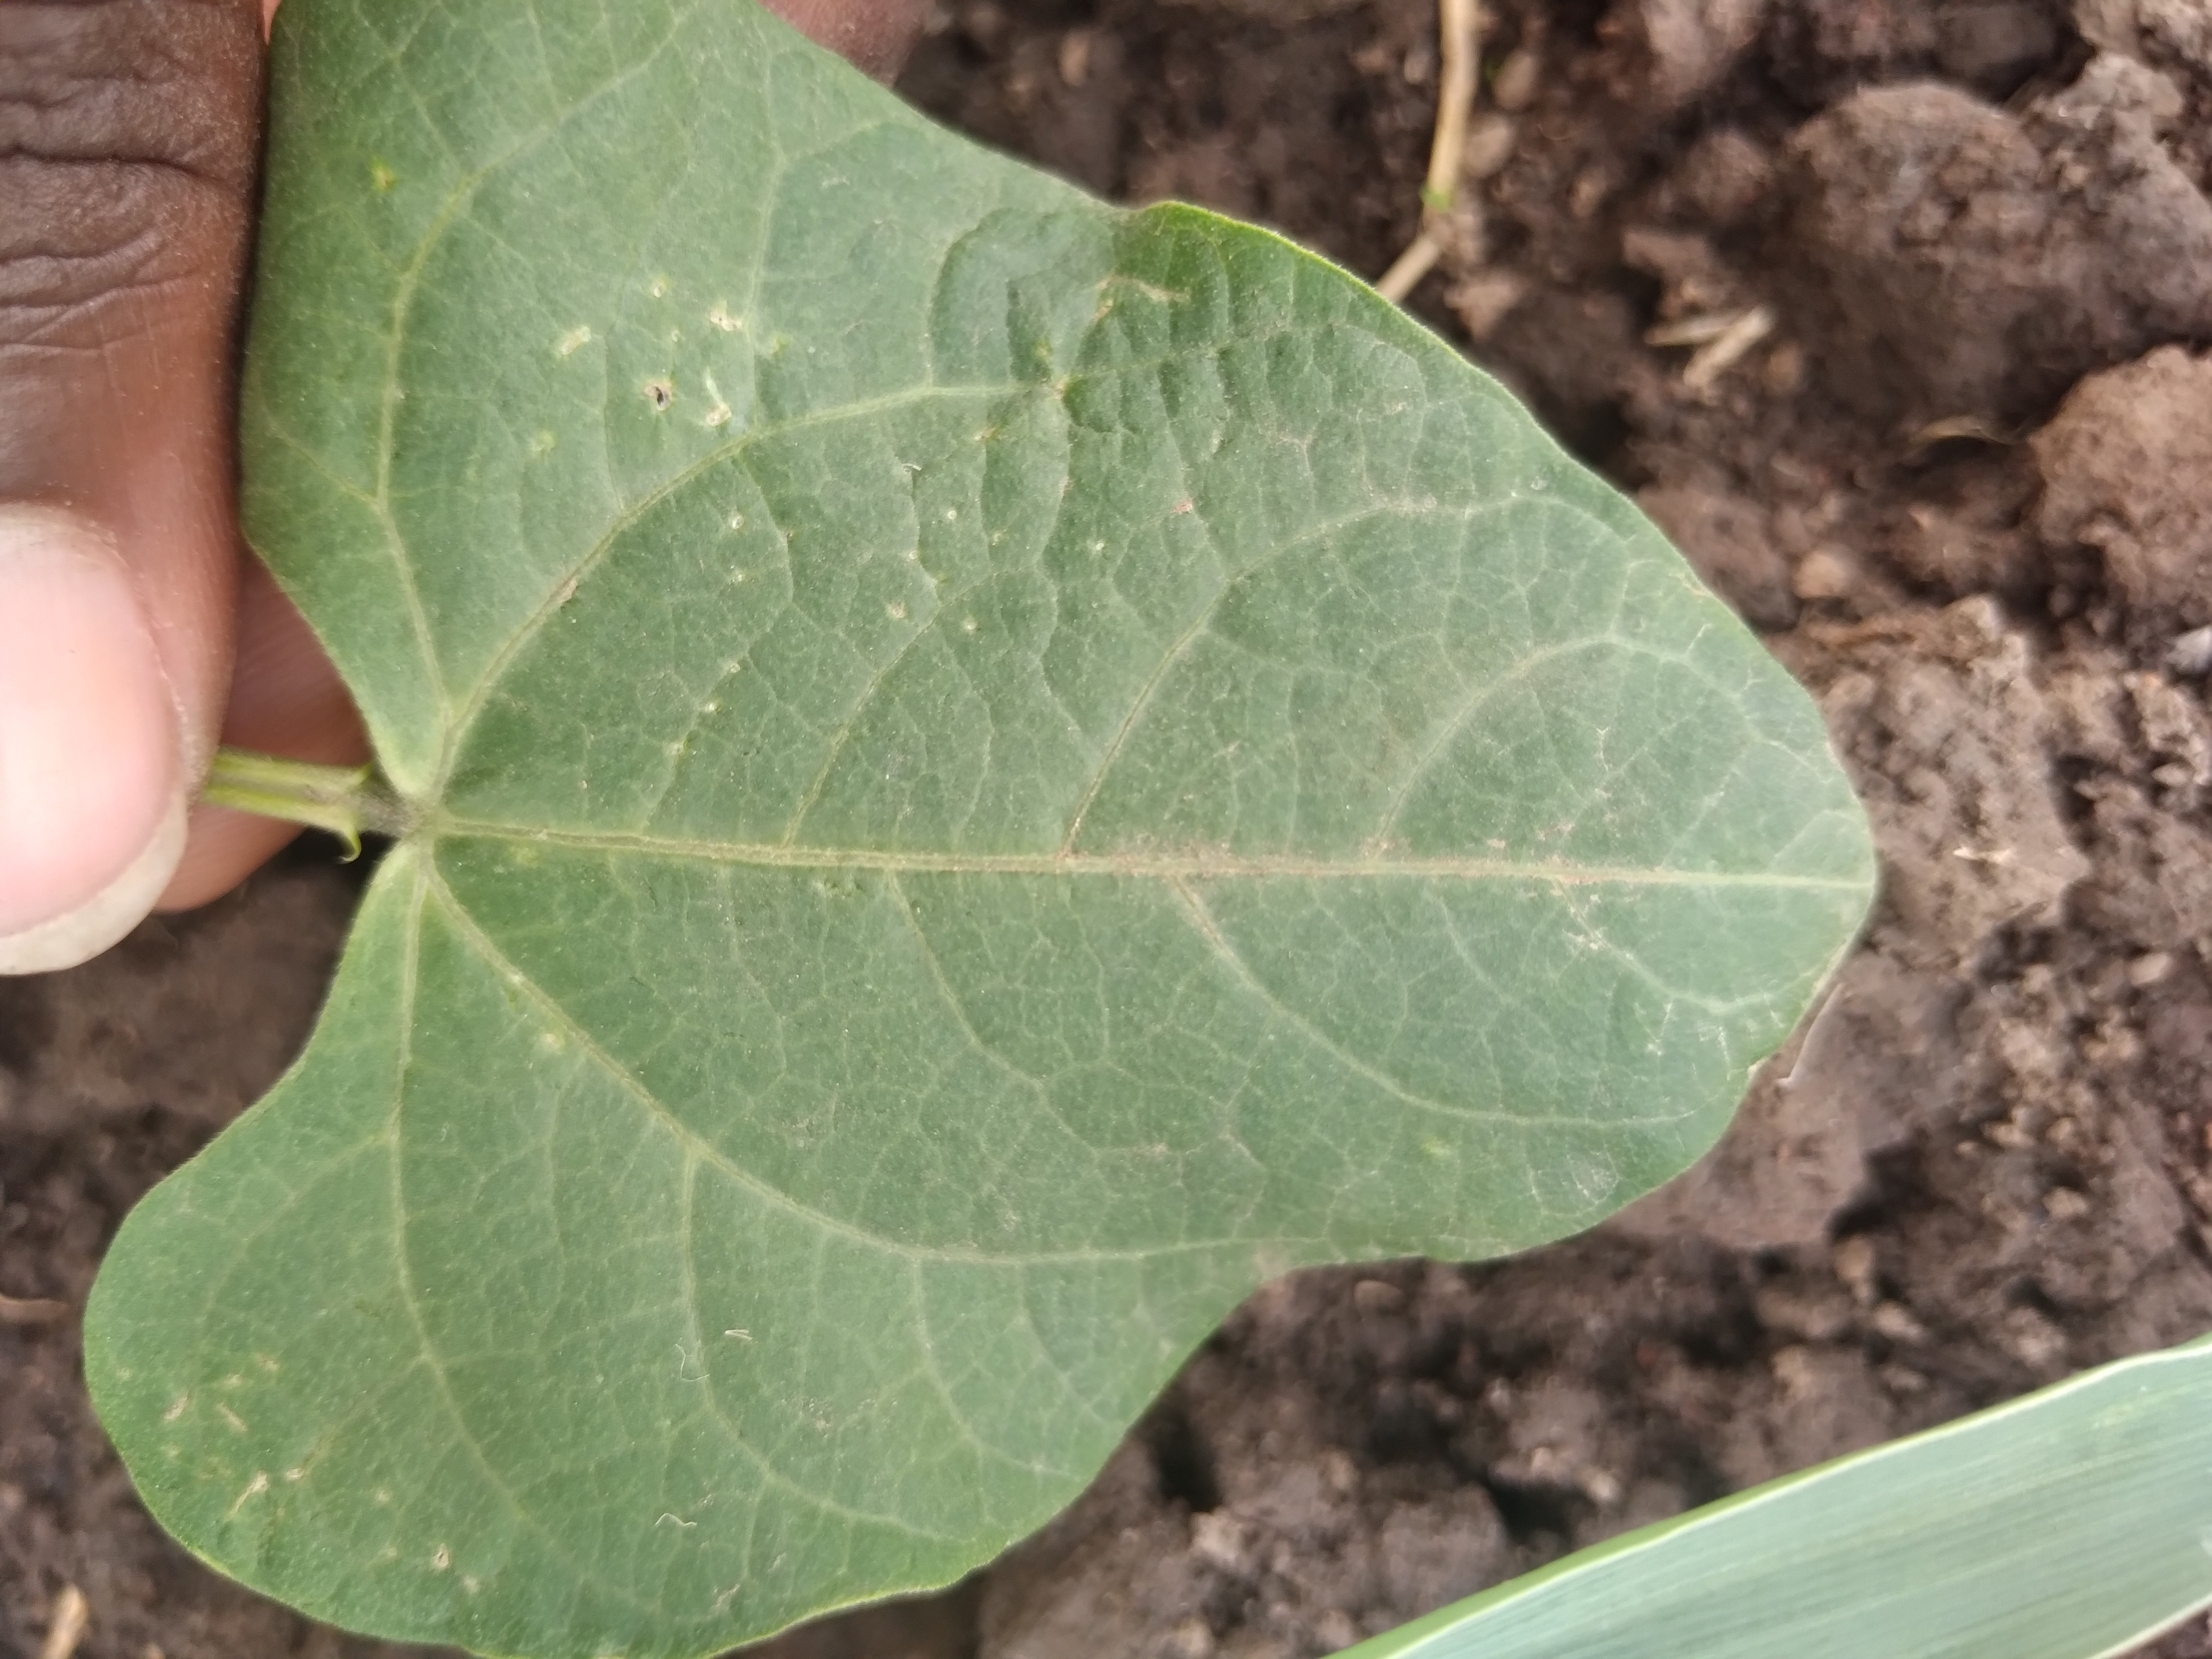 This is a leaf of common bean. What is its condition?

healthy
